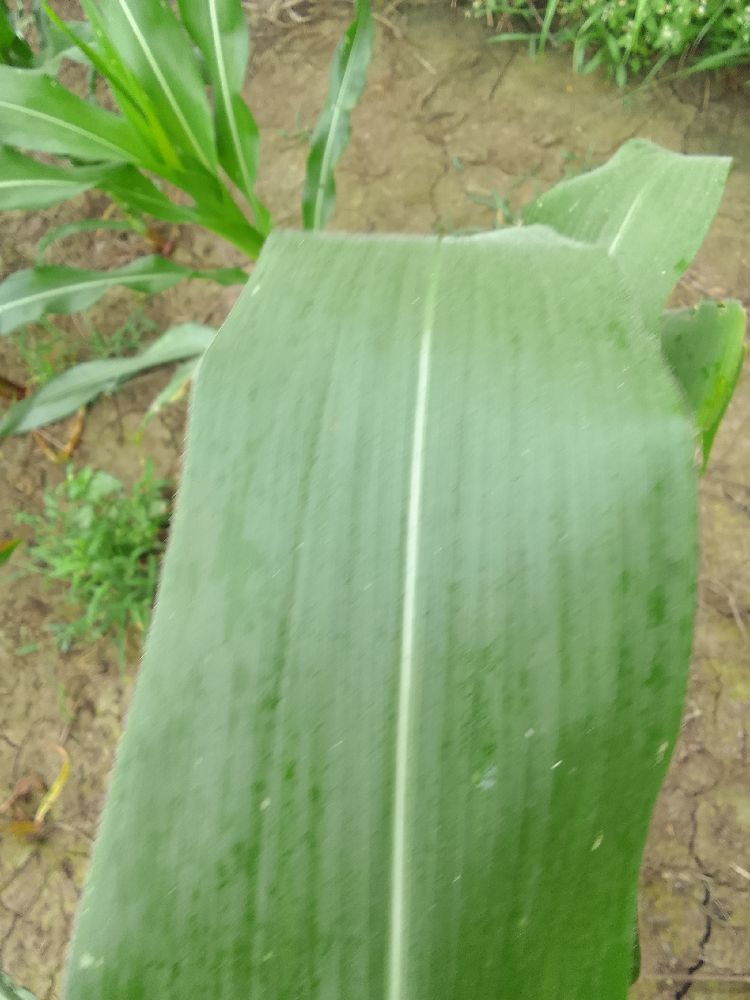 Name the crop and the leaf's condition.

maize, healthy
